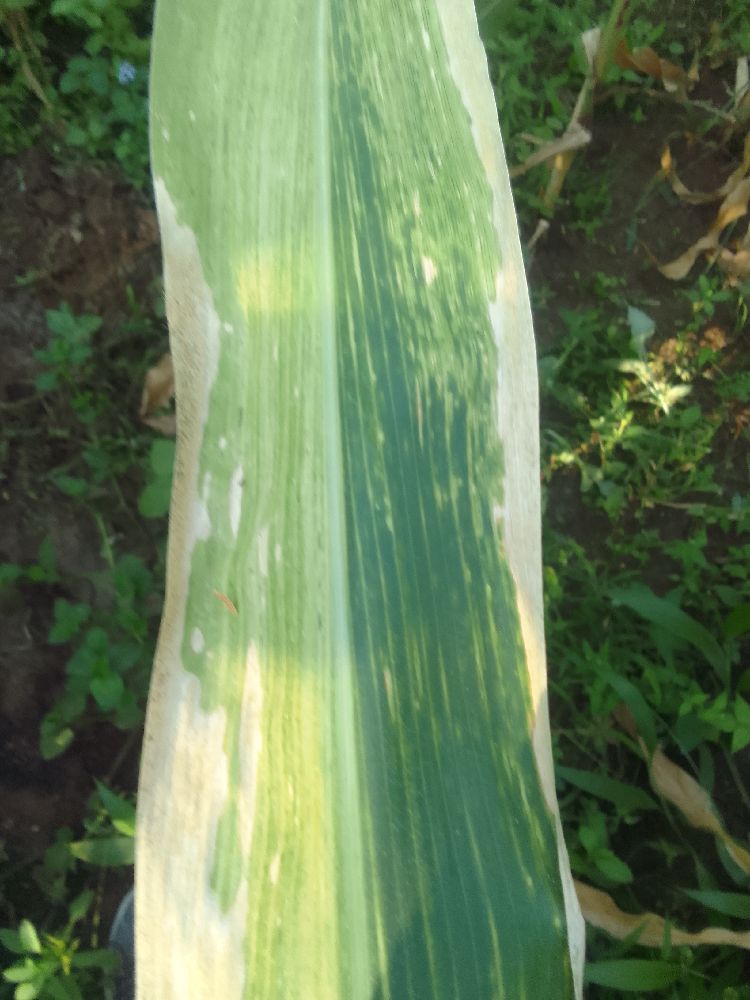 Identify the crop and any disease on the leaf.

maize, maize lethal necrosis
